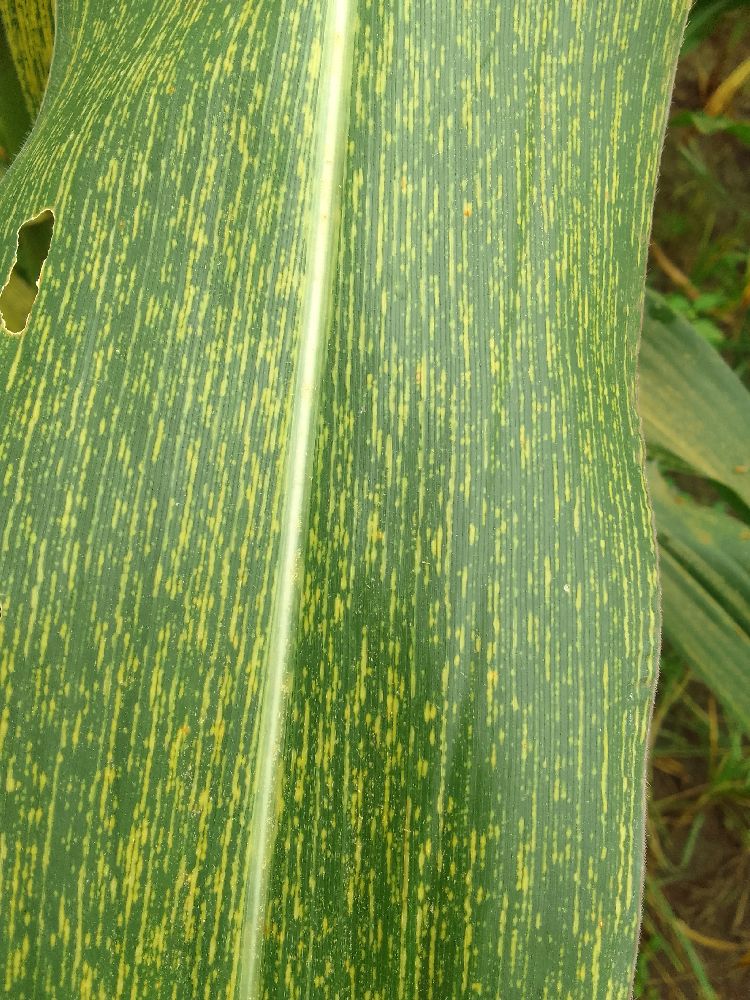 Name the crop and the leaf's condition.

maize, maize streak virus
